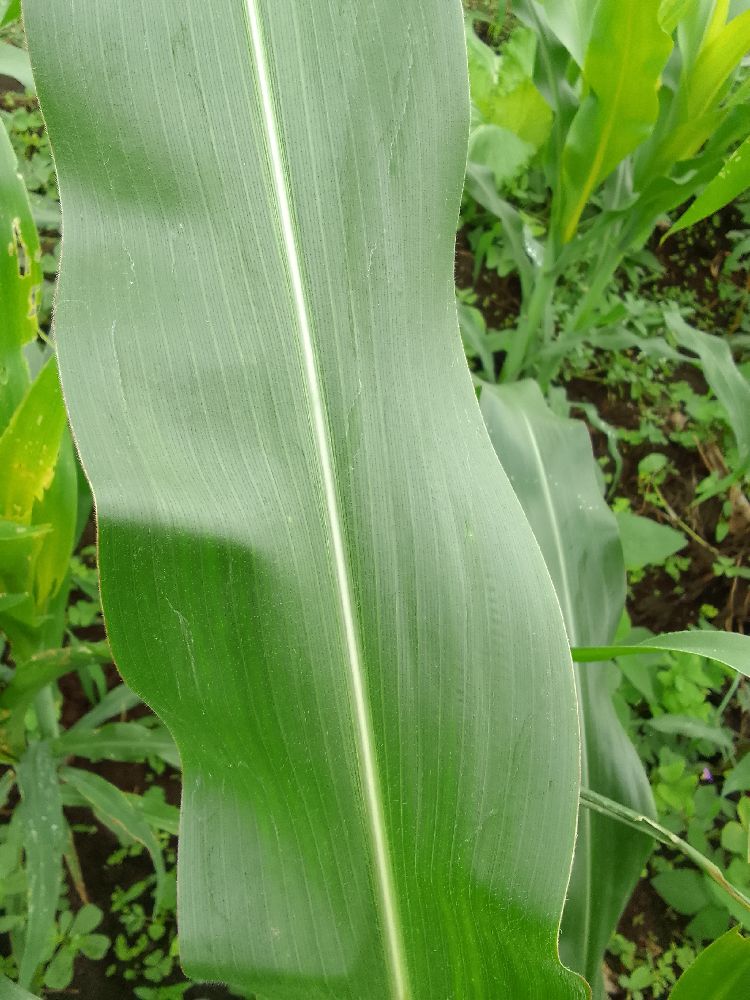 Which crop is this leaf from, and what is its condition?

maize, healthy
